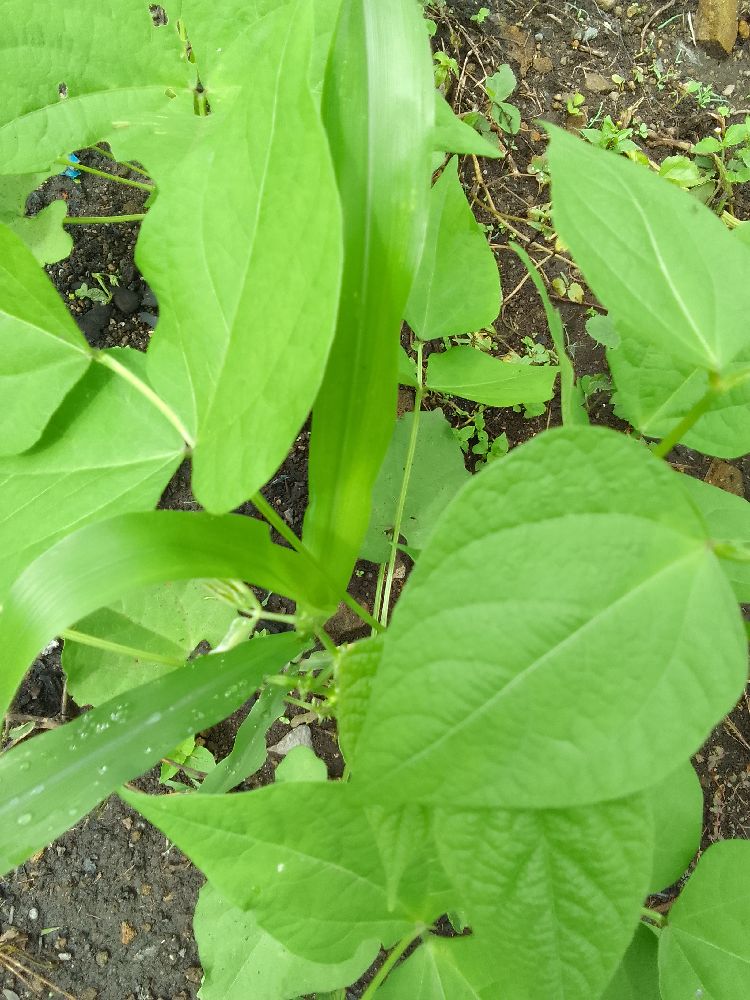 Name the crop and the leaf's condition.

common bean, healthy
